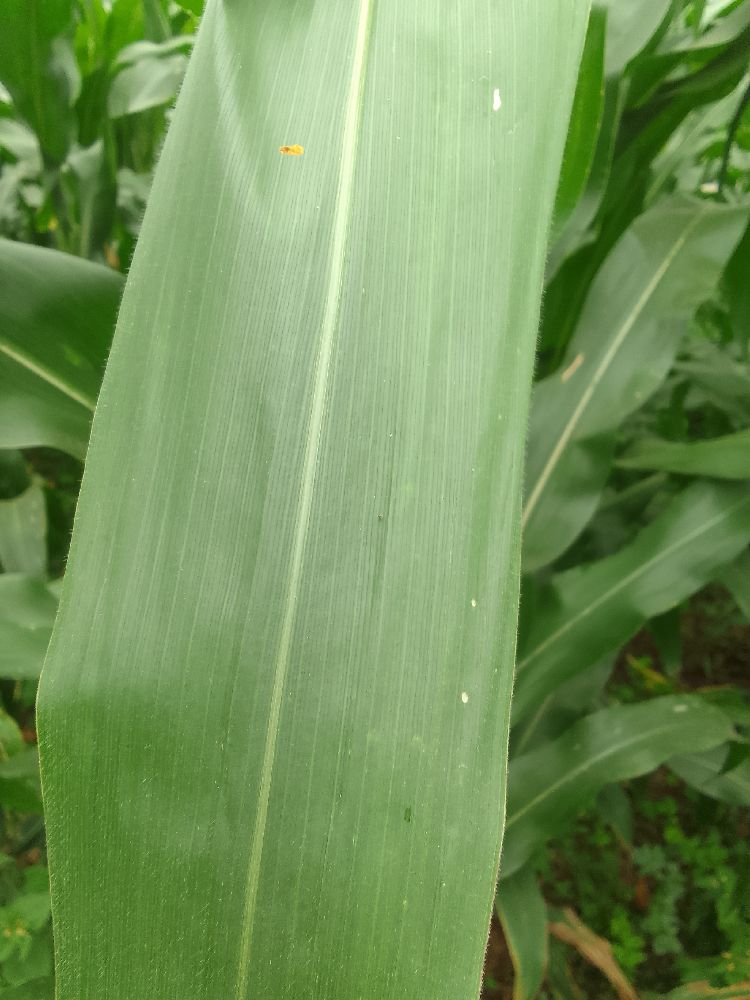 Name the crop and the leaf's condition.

maize, healthy
